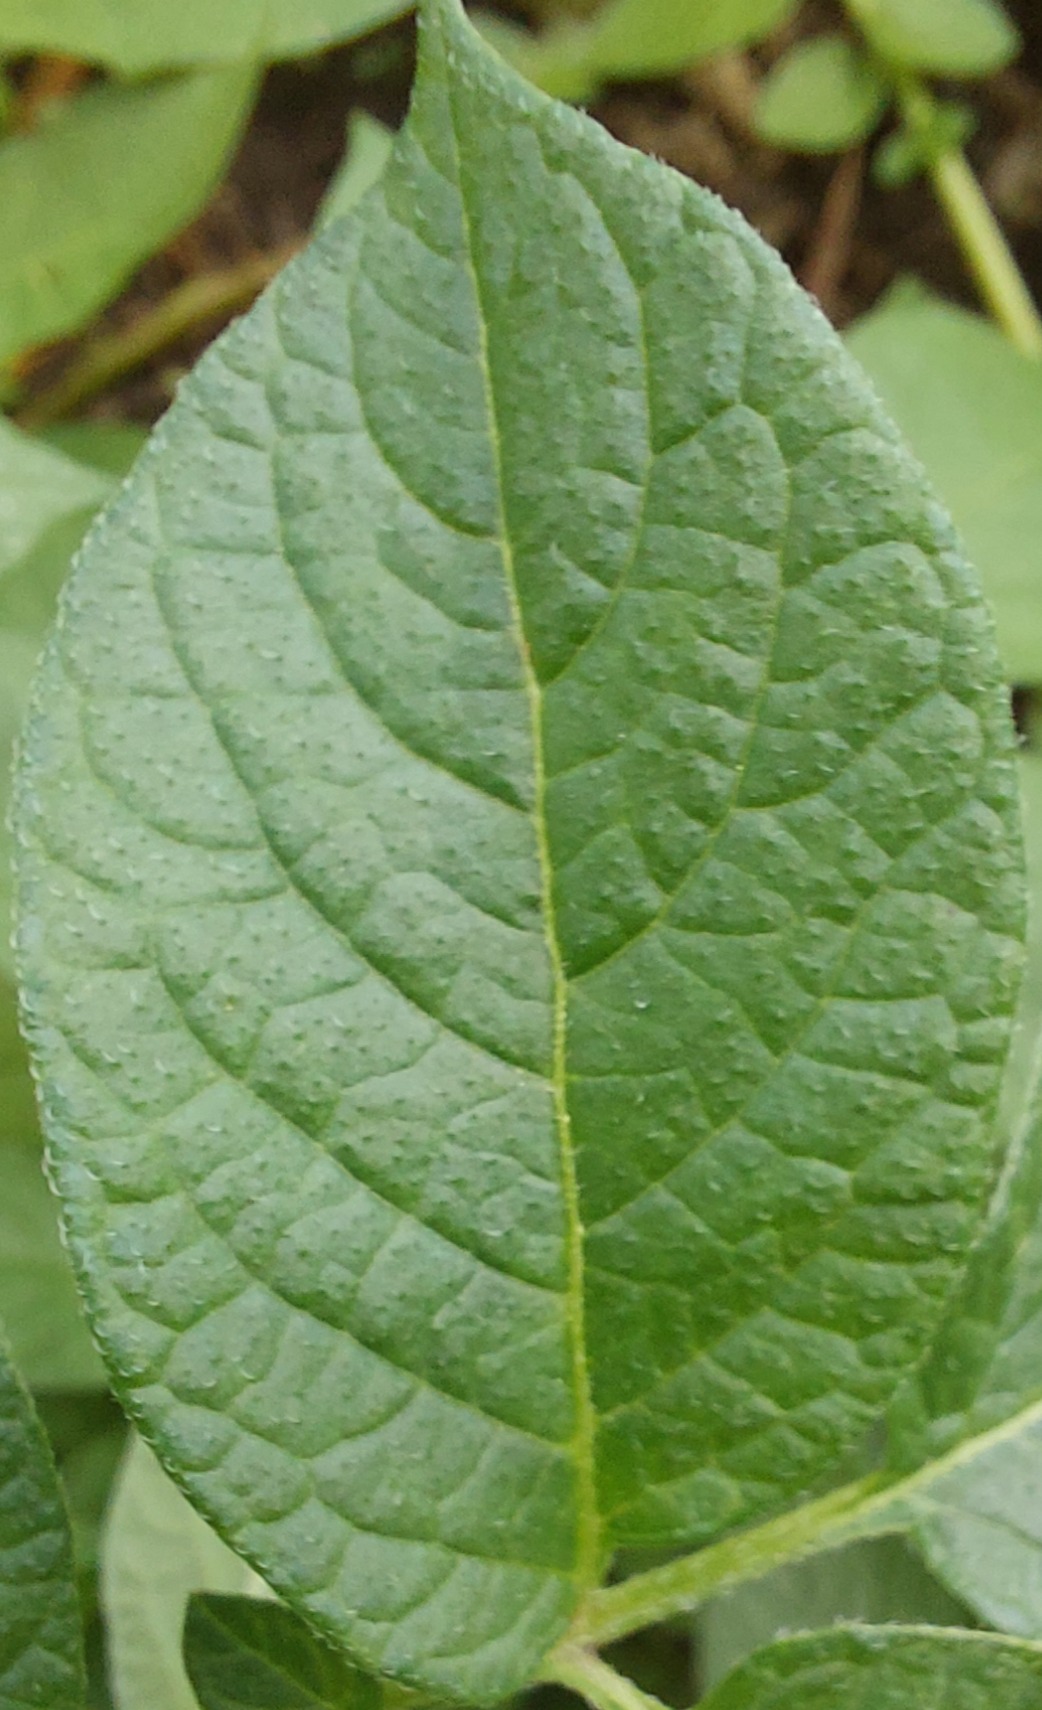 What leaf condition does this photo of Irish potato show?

healthy
